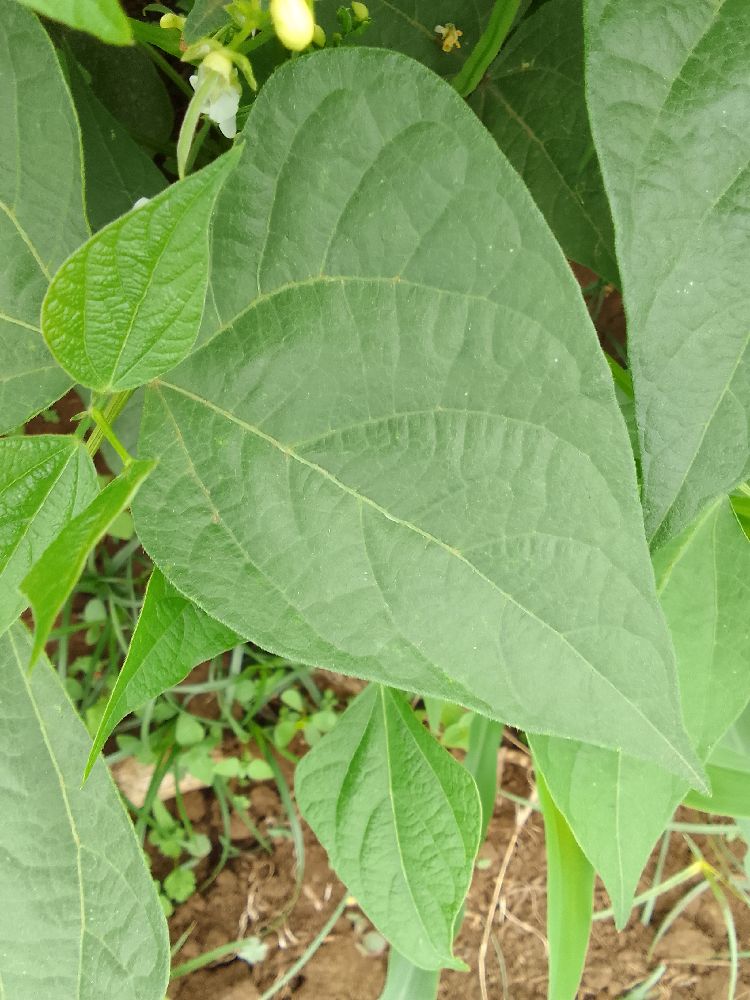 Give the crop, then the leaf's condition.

common bean, healthy
